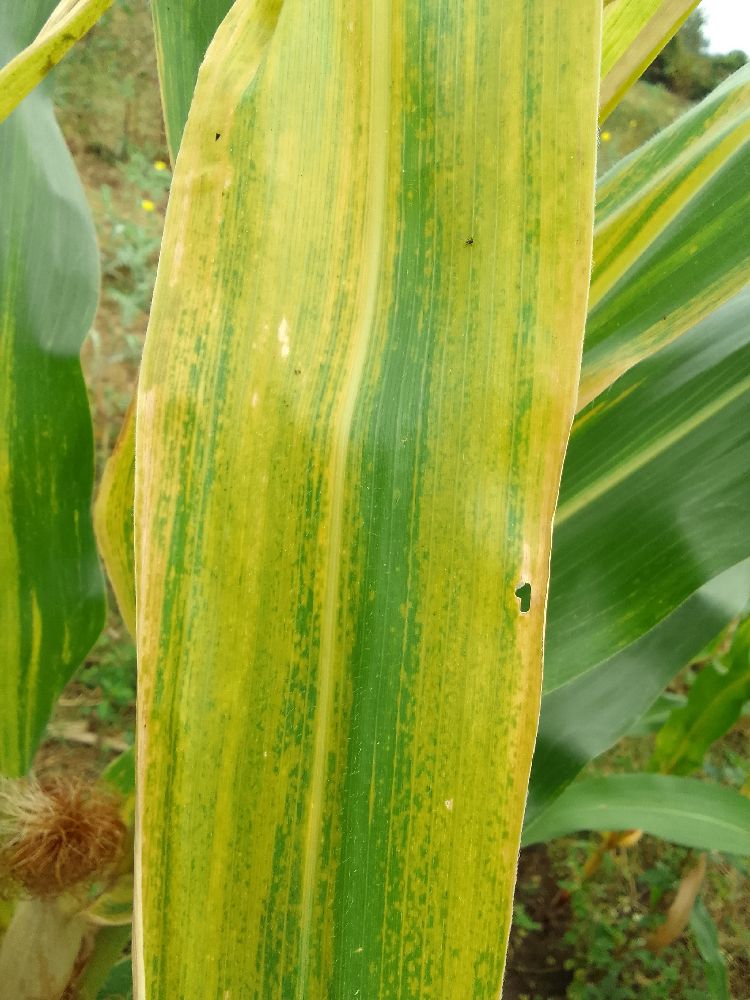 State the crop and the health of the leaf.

maize, maize lethal necrosis
